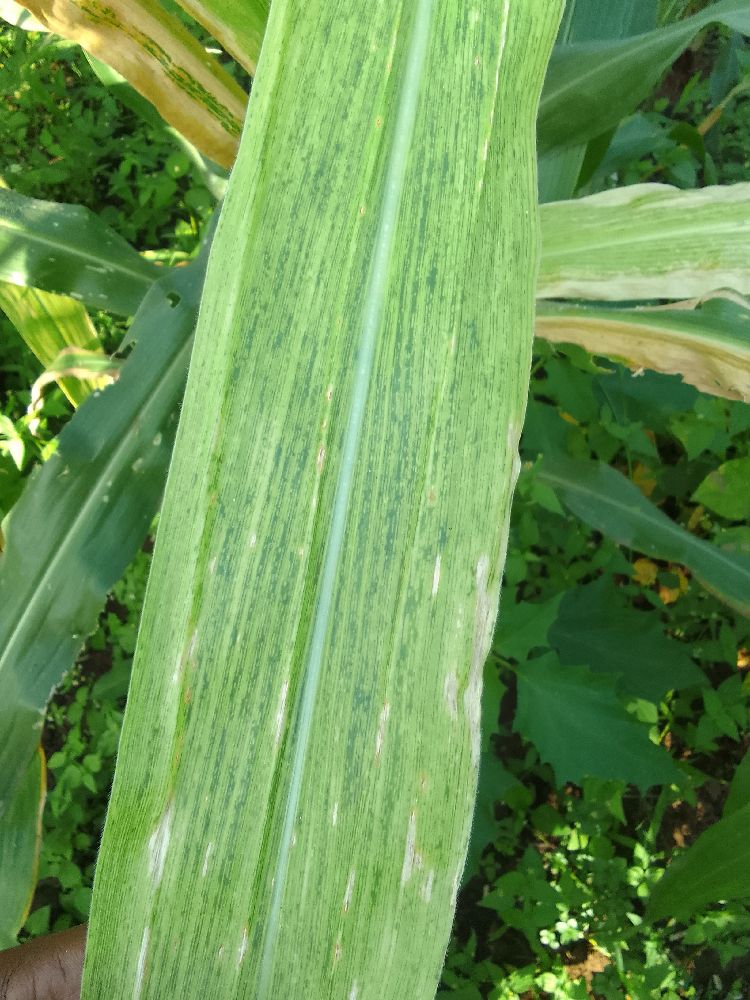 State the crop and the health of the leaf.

maize, maize lethal necrosis
